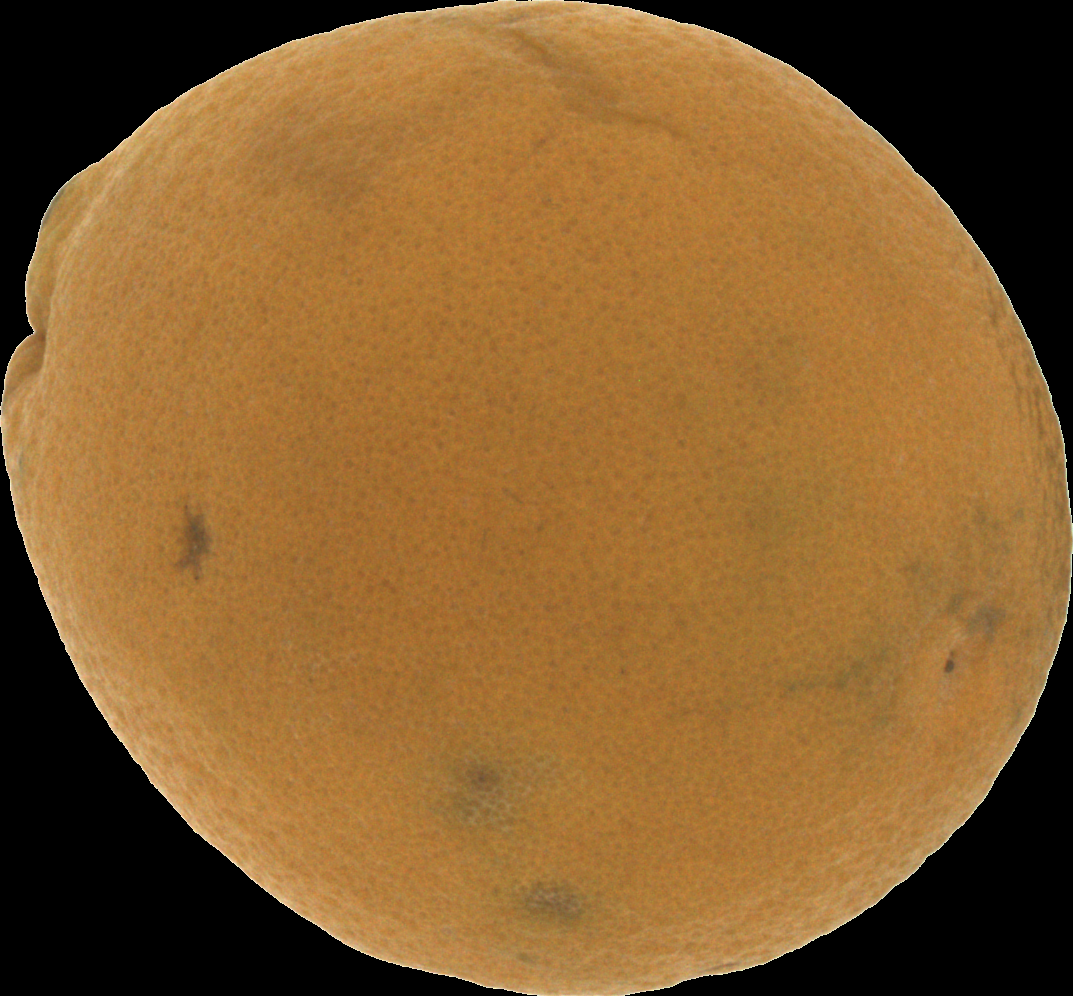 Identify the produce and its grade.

orange, bad
